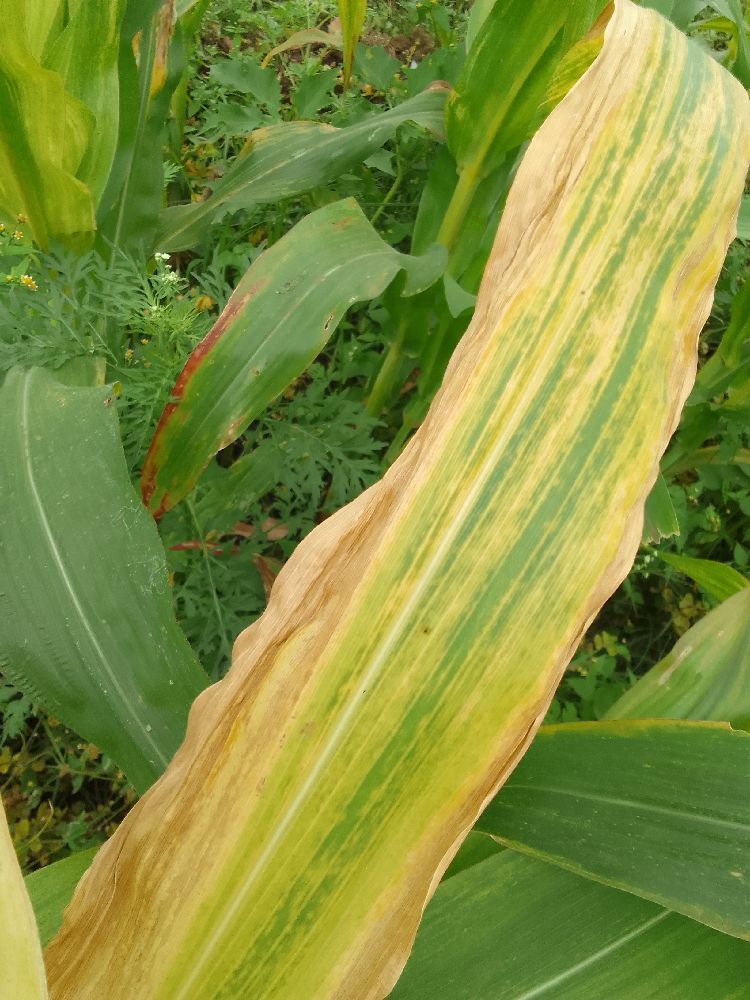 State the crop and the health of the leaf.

maize, maize lethal necrosis
